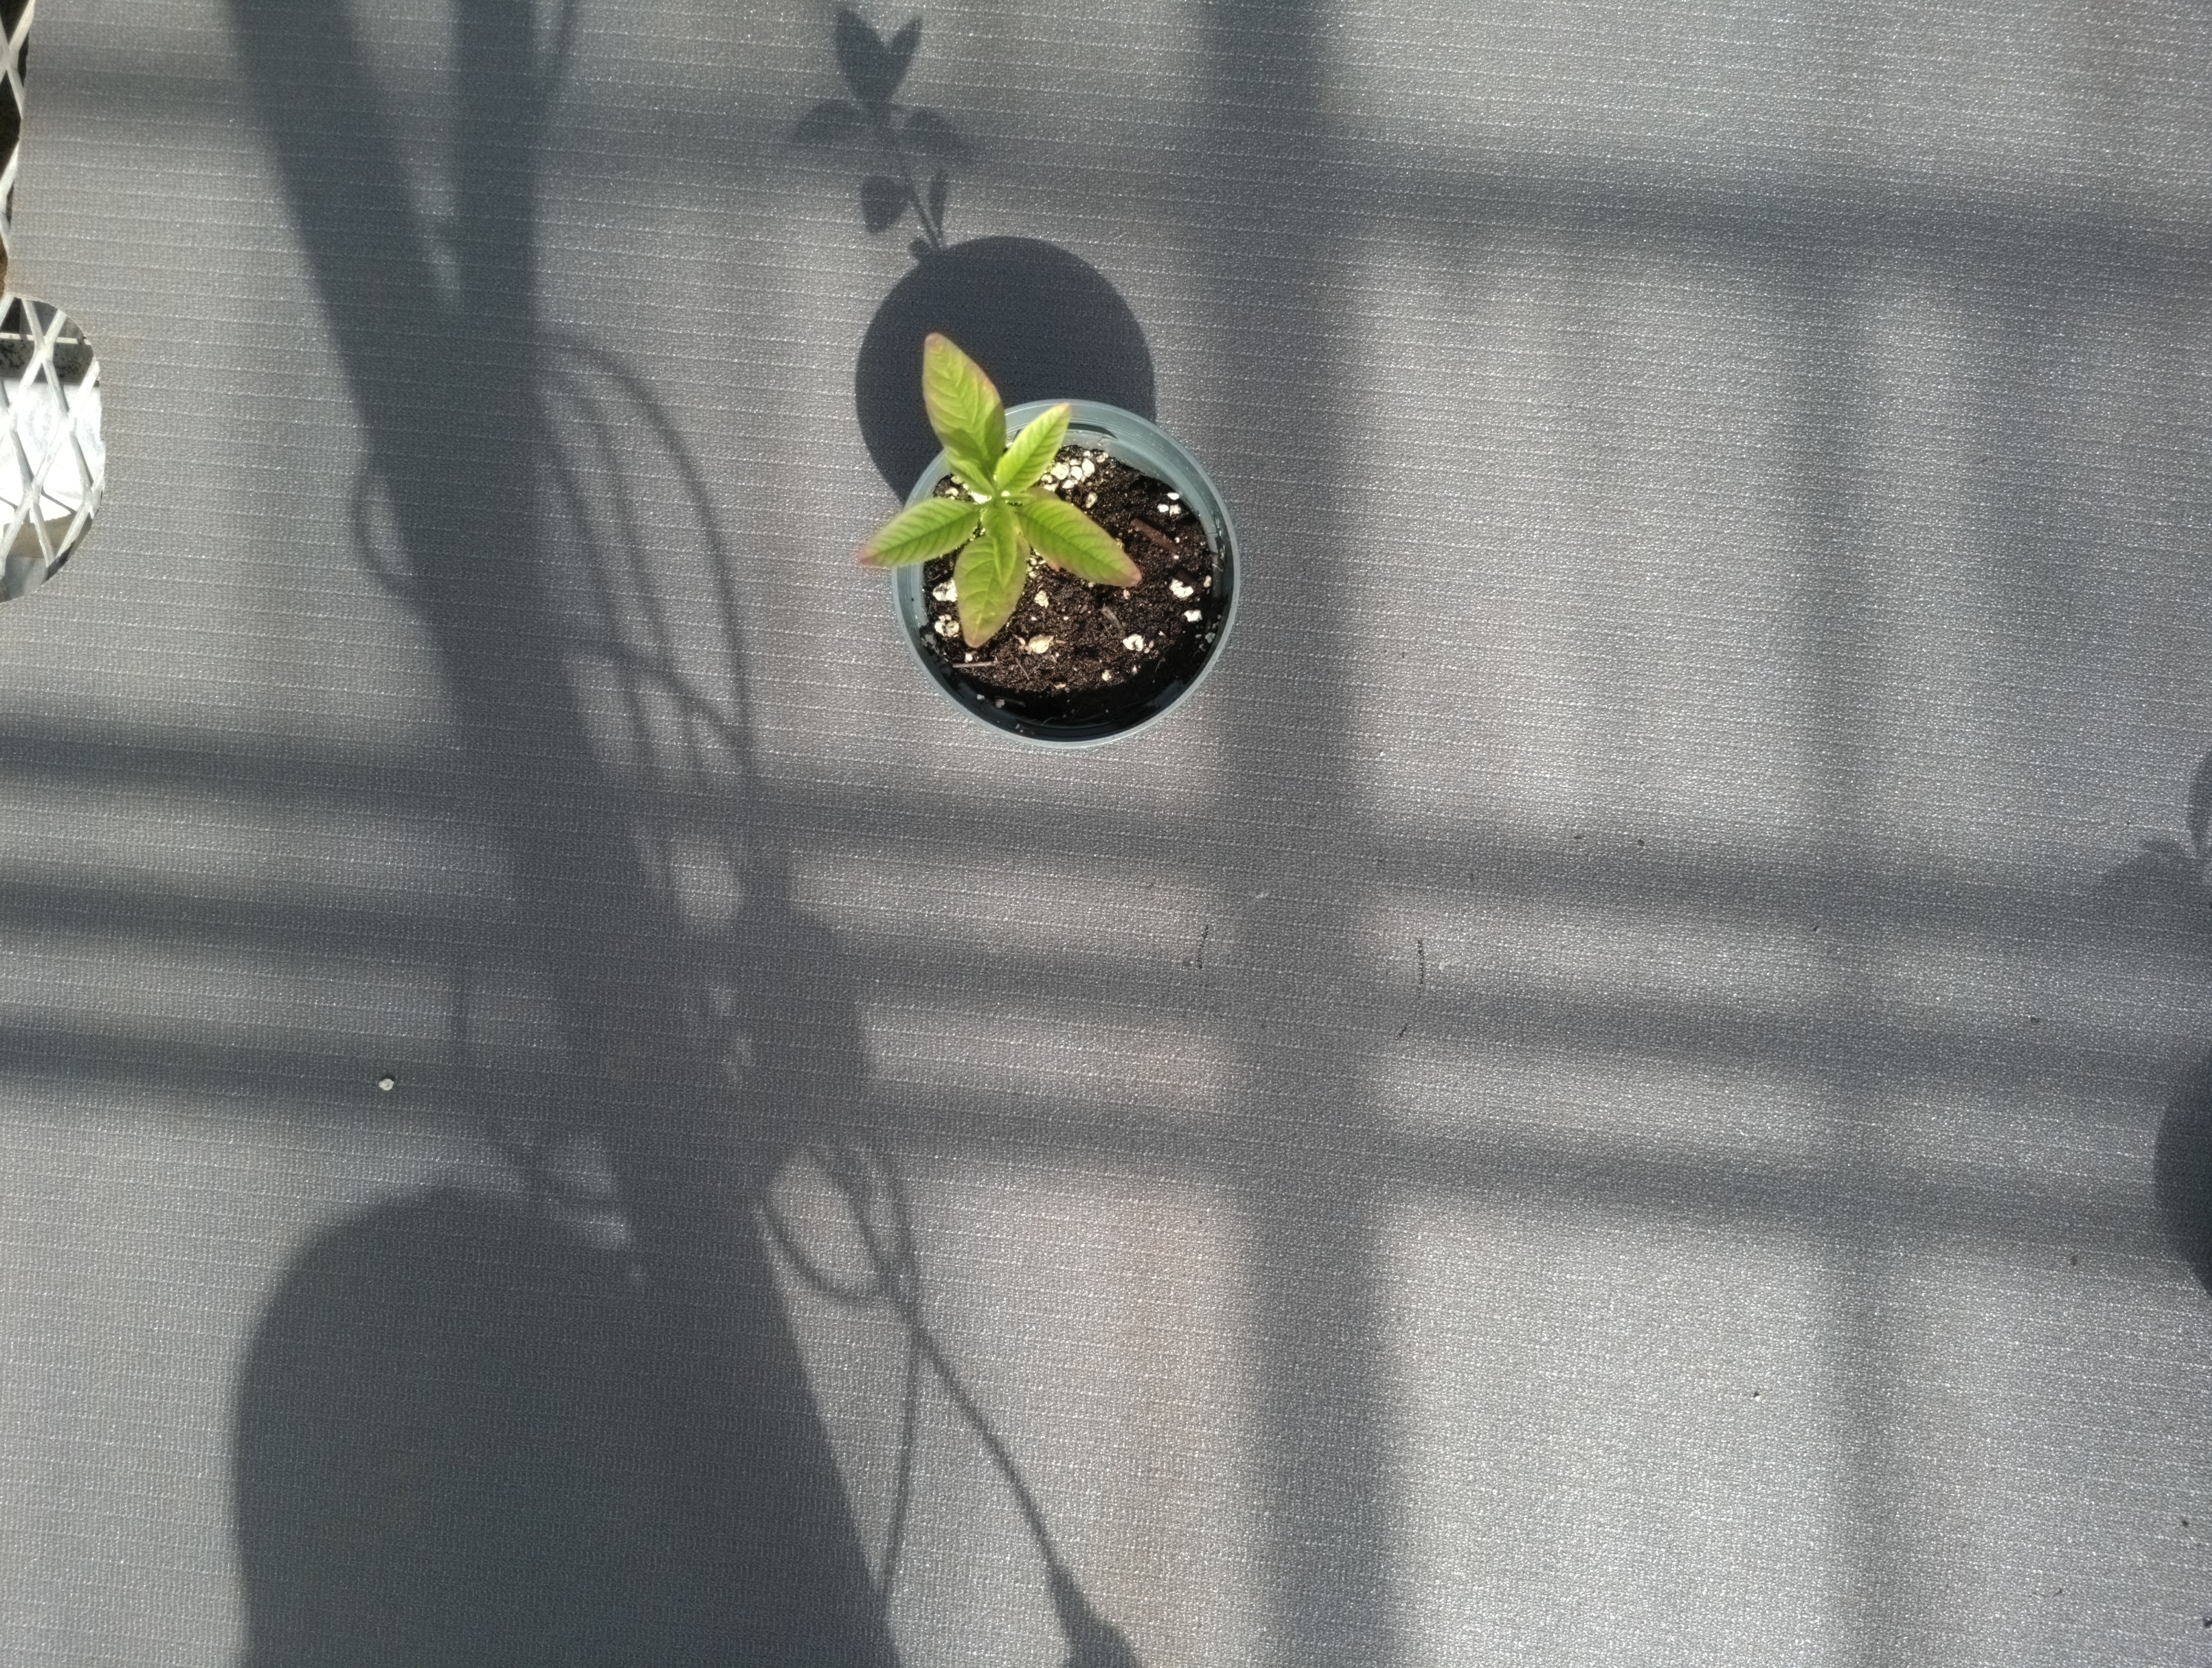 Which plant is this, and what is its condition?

waterhemp, healthy untreated
